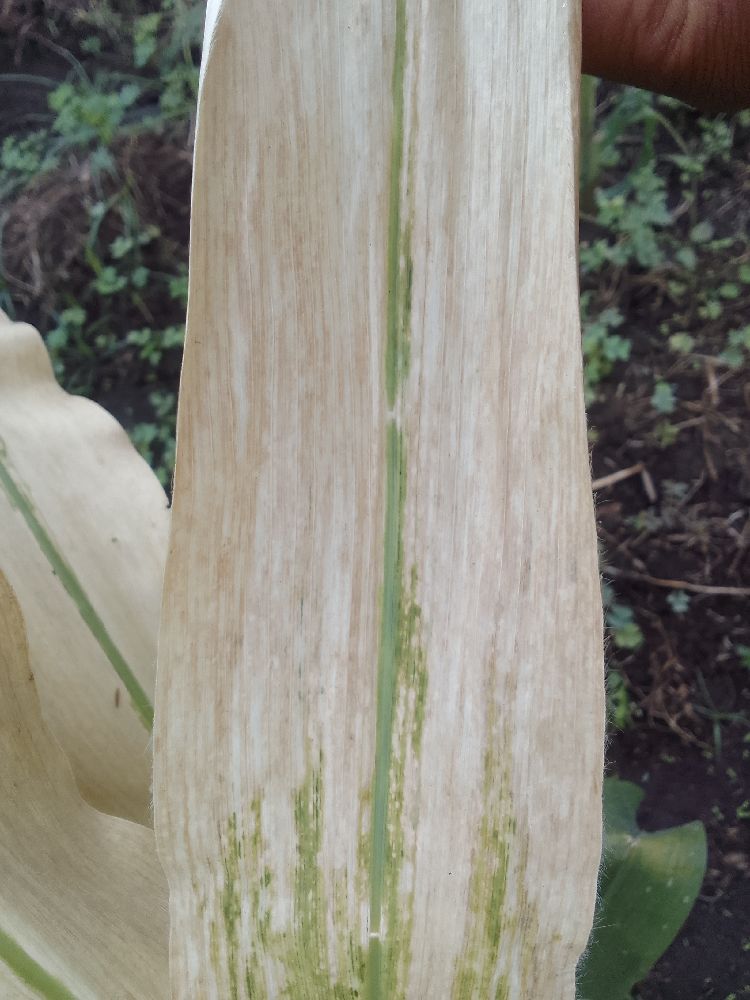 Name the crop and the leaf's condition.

maize, maize lethal necrosis
